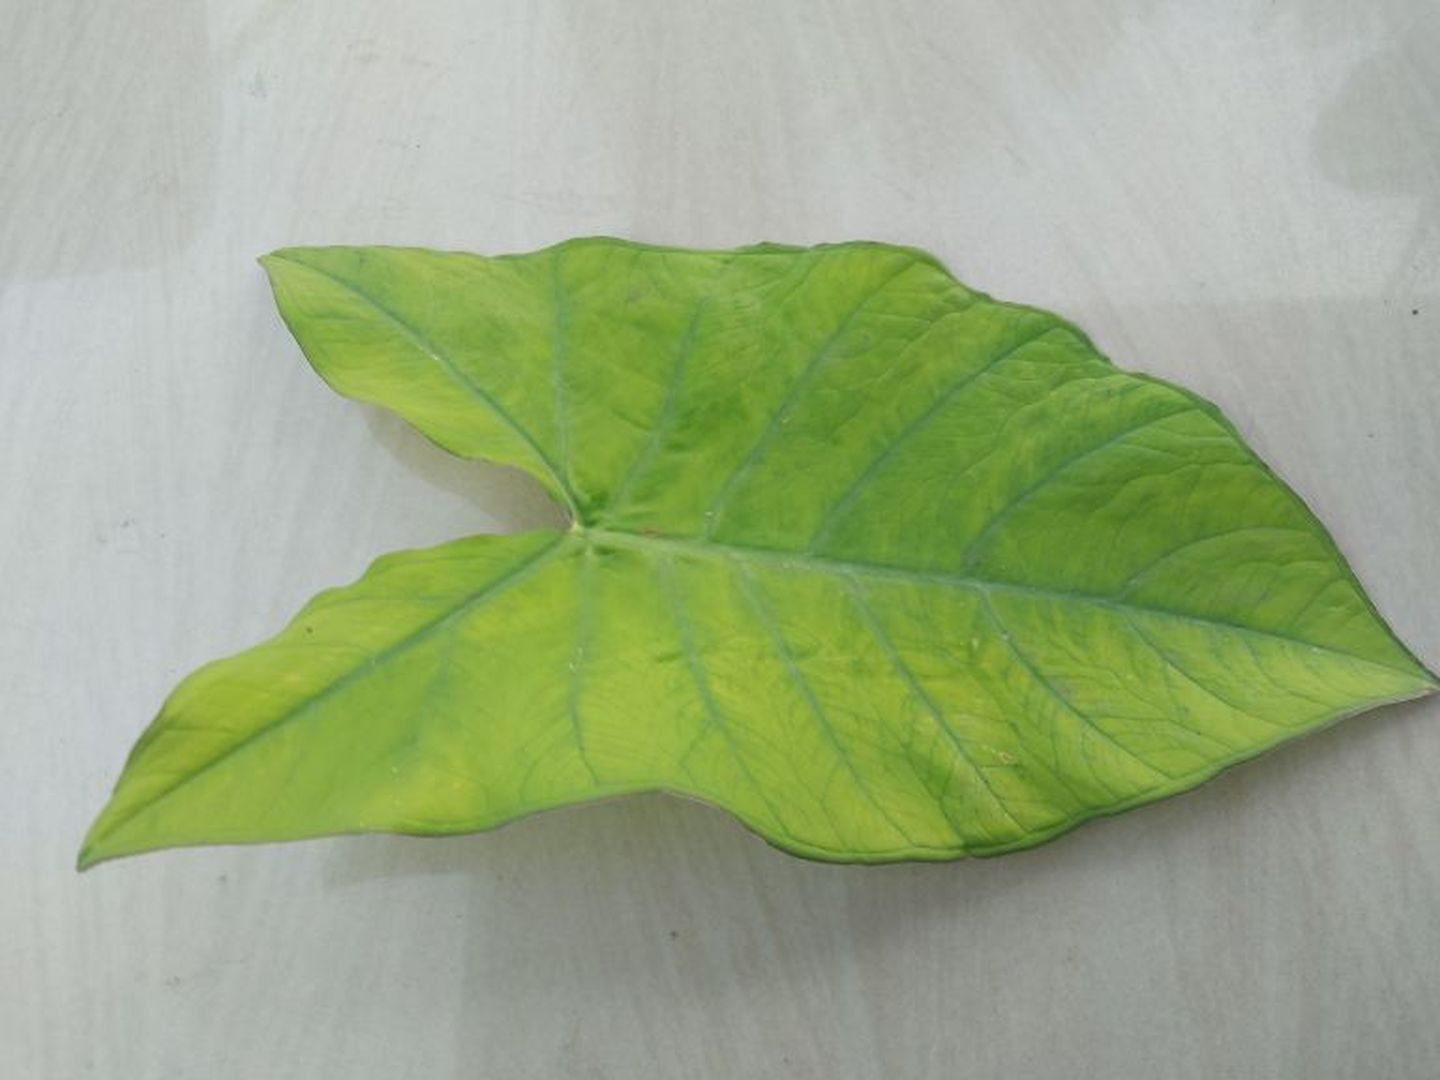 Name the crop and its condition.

taro, mosaic
